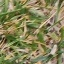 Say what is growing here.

grass
